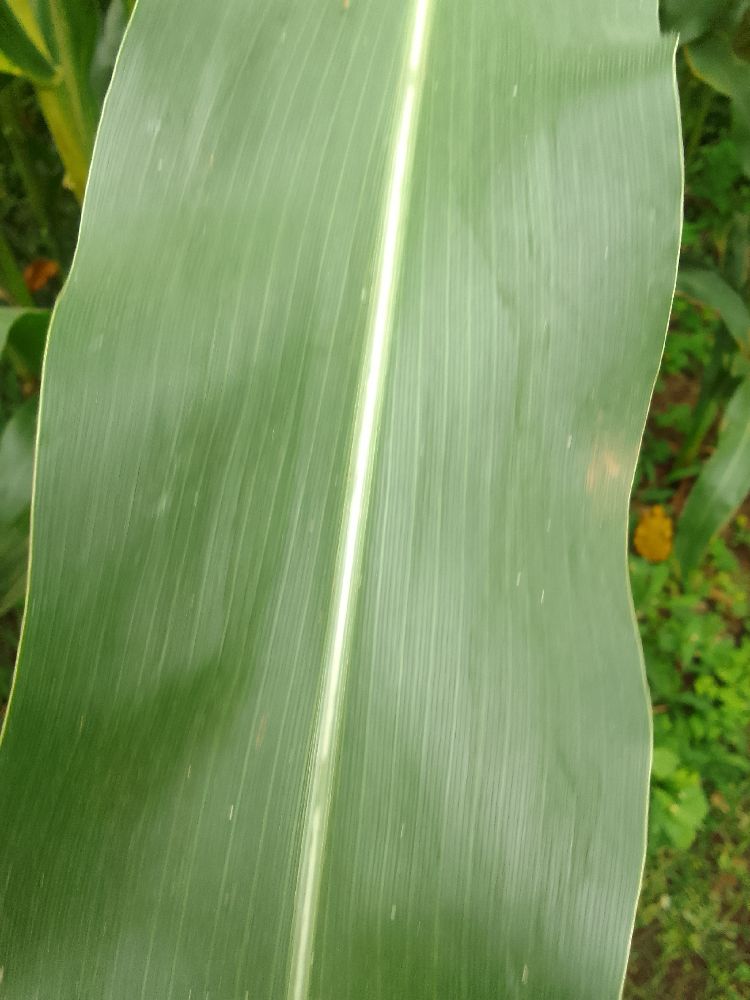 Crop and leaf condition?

maize, healthy
